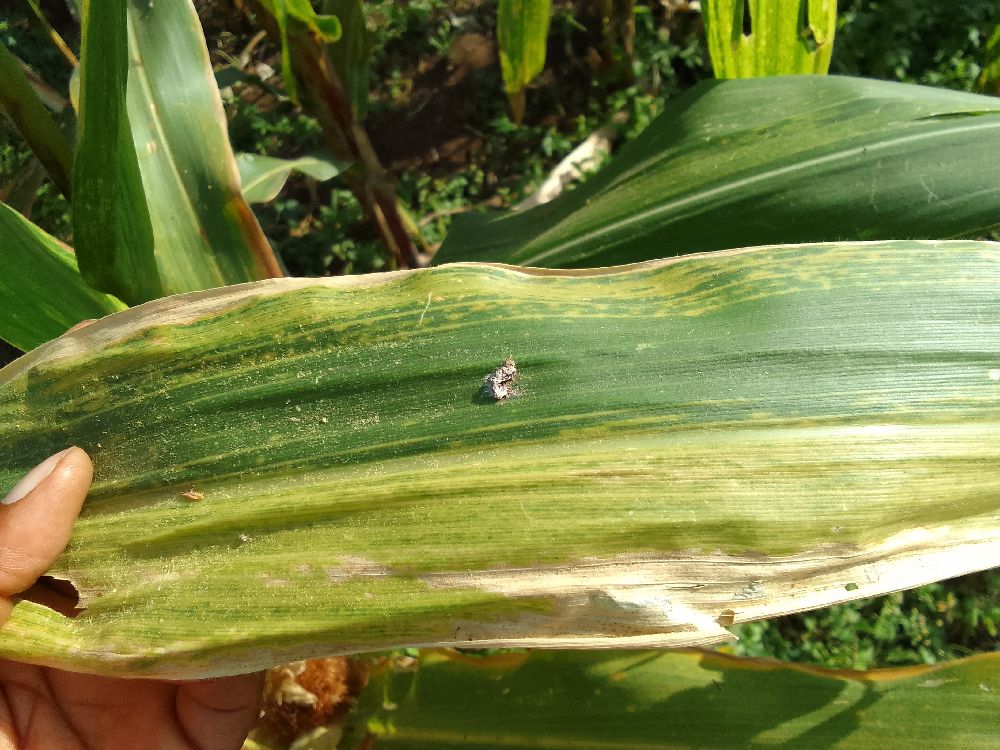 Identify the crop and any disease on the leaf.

maize, maize lethal necrosis
